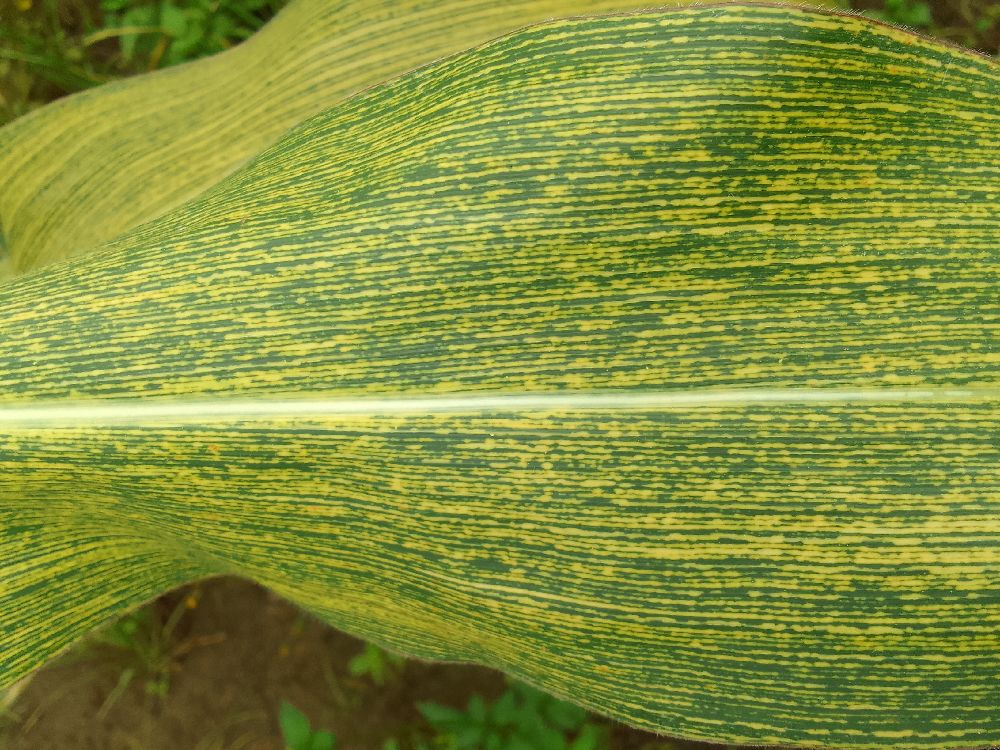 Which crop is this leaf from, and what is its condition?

maize, maize streak virus
